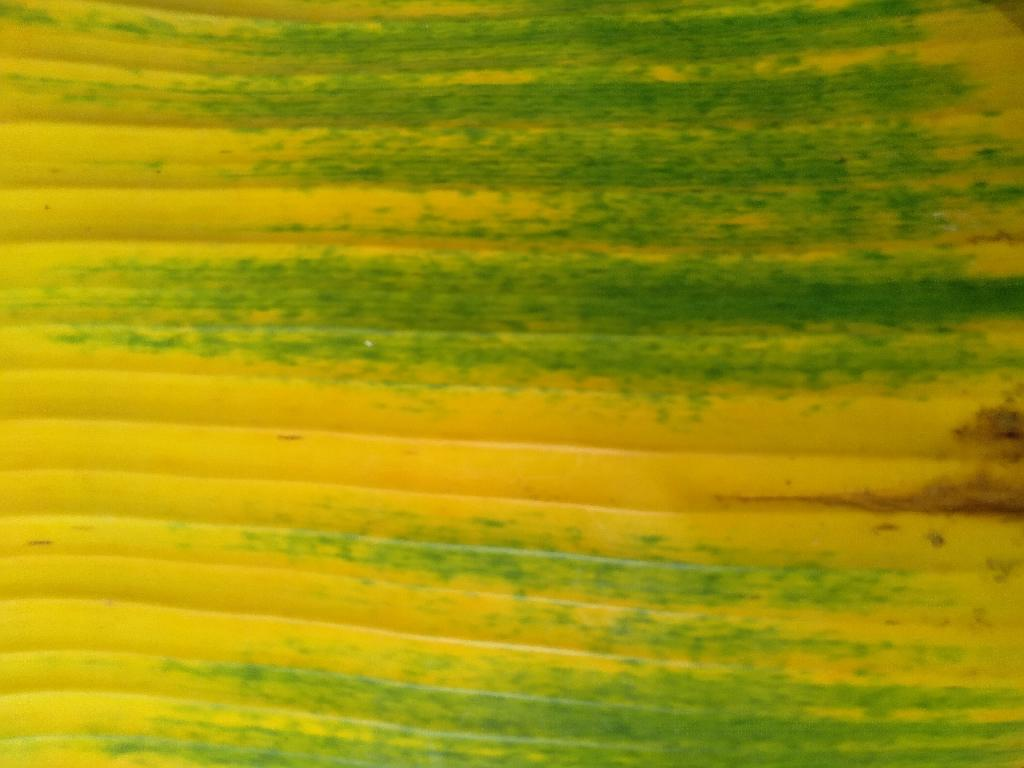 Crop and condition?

banana, fusarium wilt race 1
